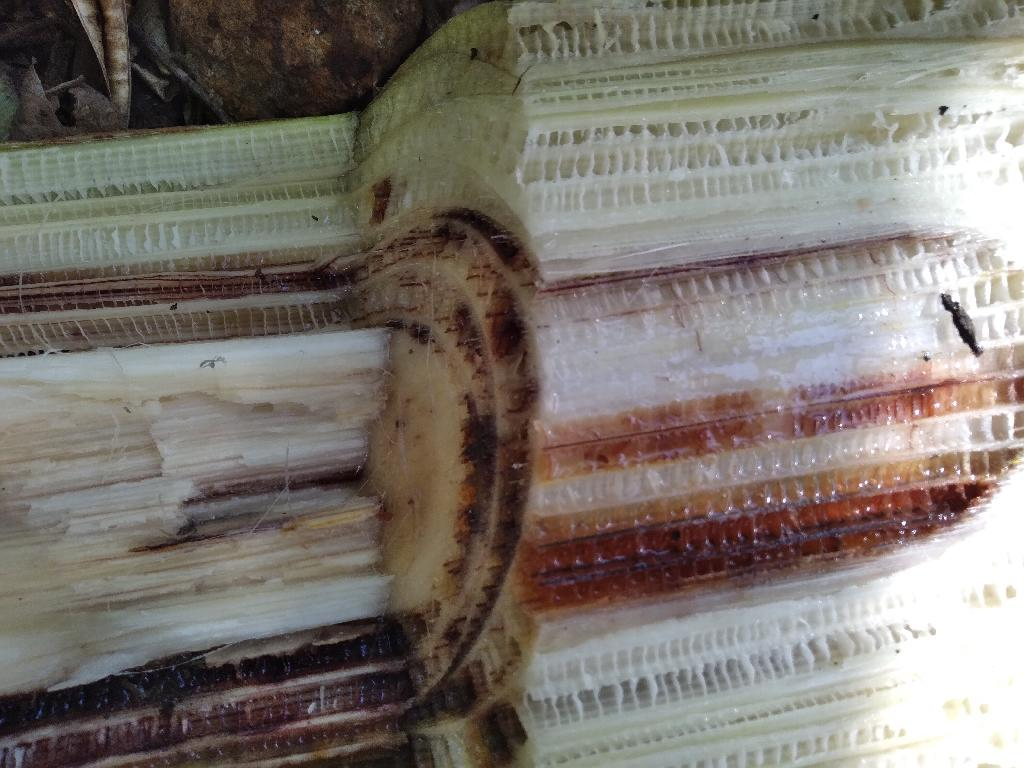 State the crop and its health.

banana, fusarium wilt race 1
